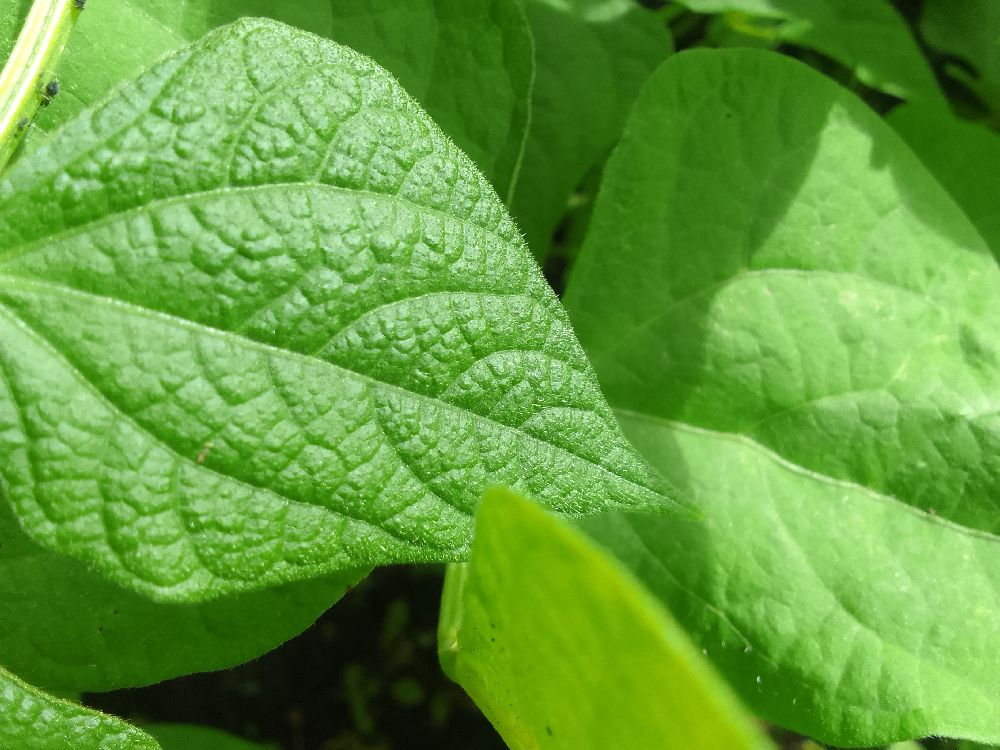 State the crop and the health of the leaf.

common bean, healthy
